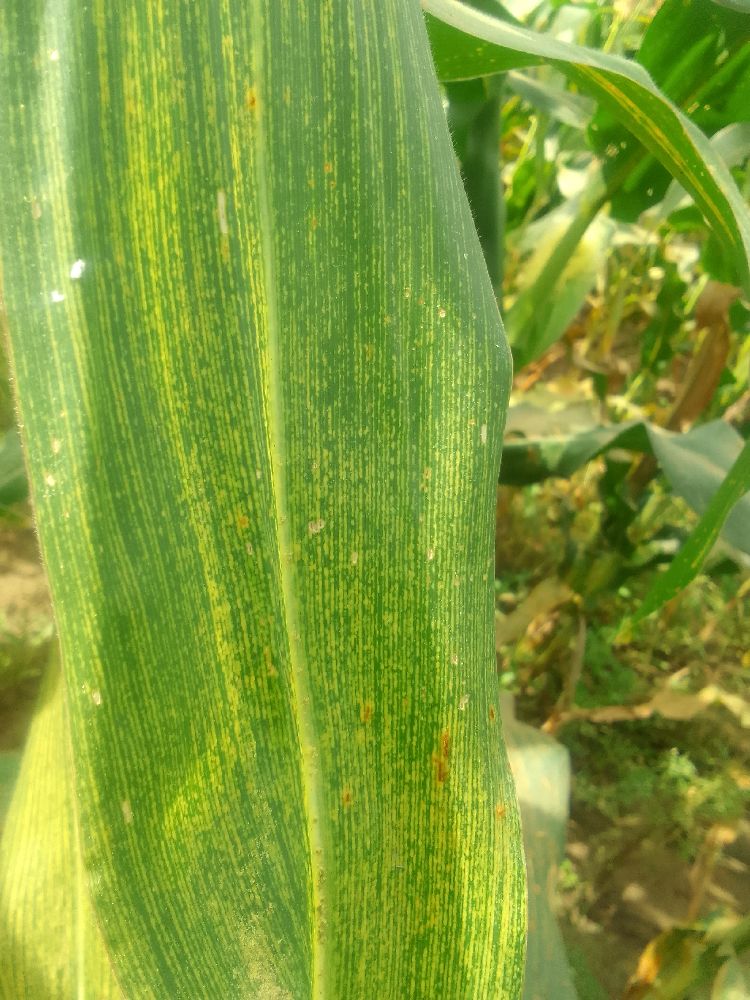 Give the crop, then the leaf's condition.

maize, maize streak virus
